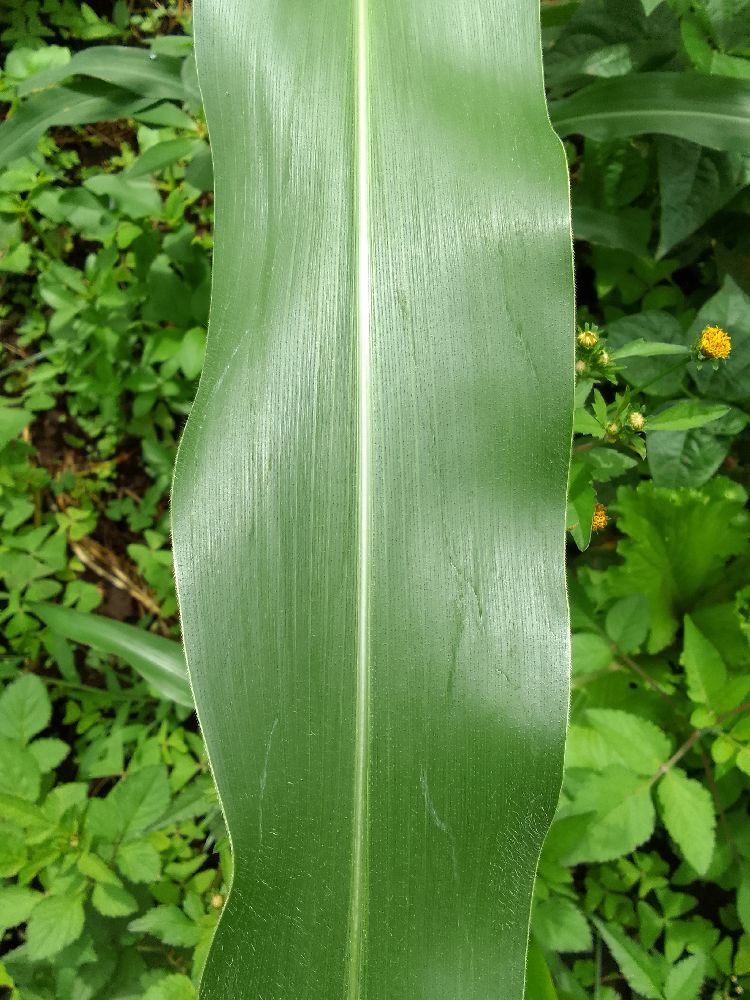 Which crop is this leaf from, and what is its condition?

common bean, healthy
